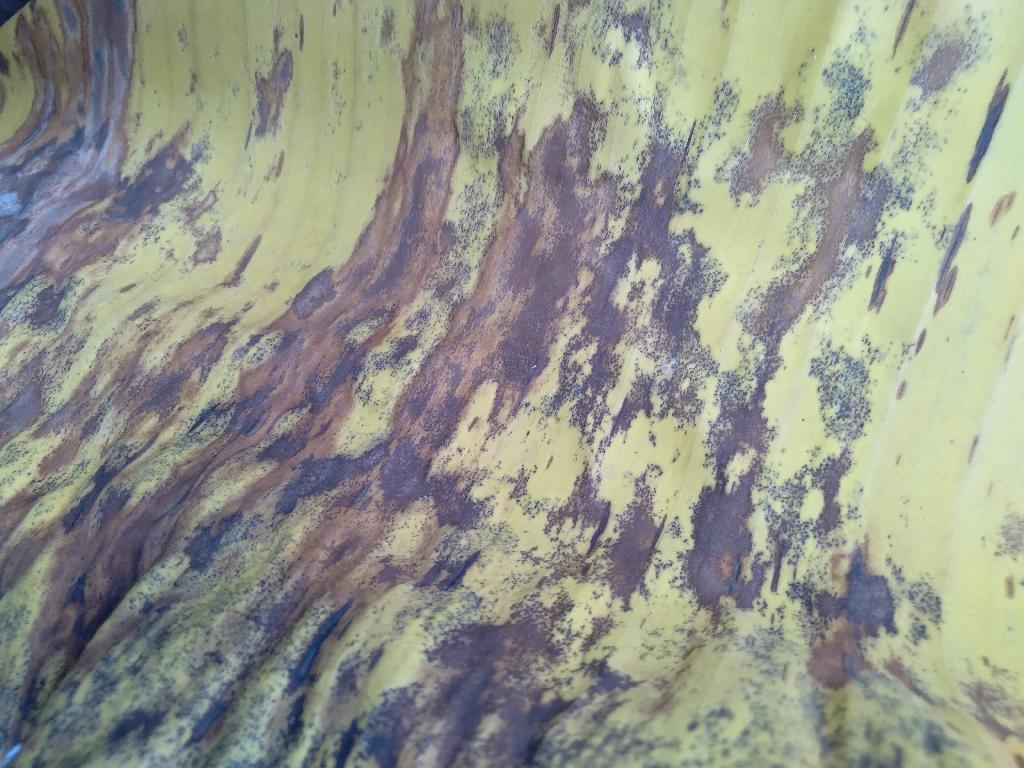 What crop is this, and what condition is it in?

banana, black sigatoka
